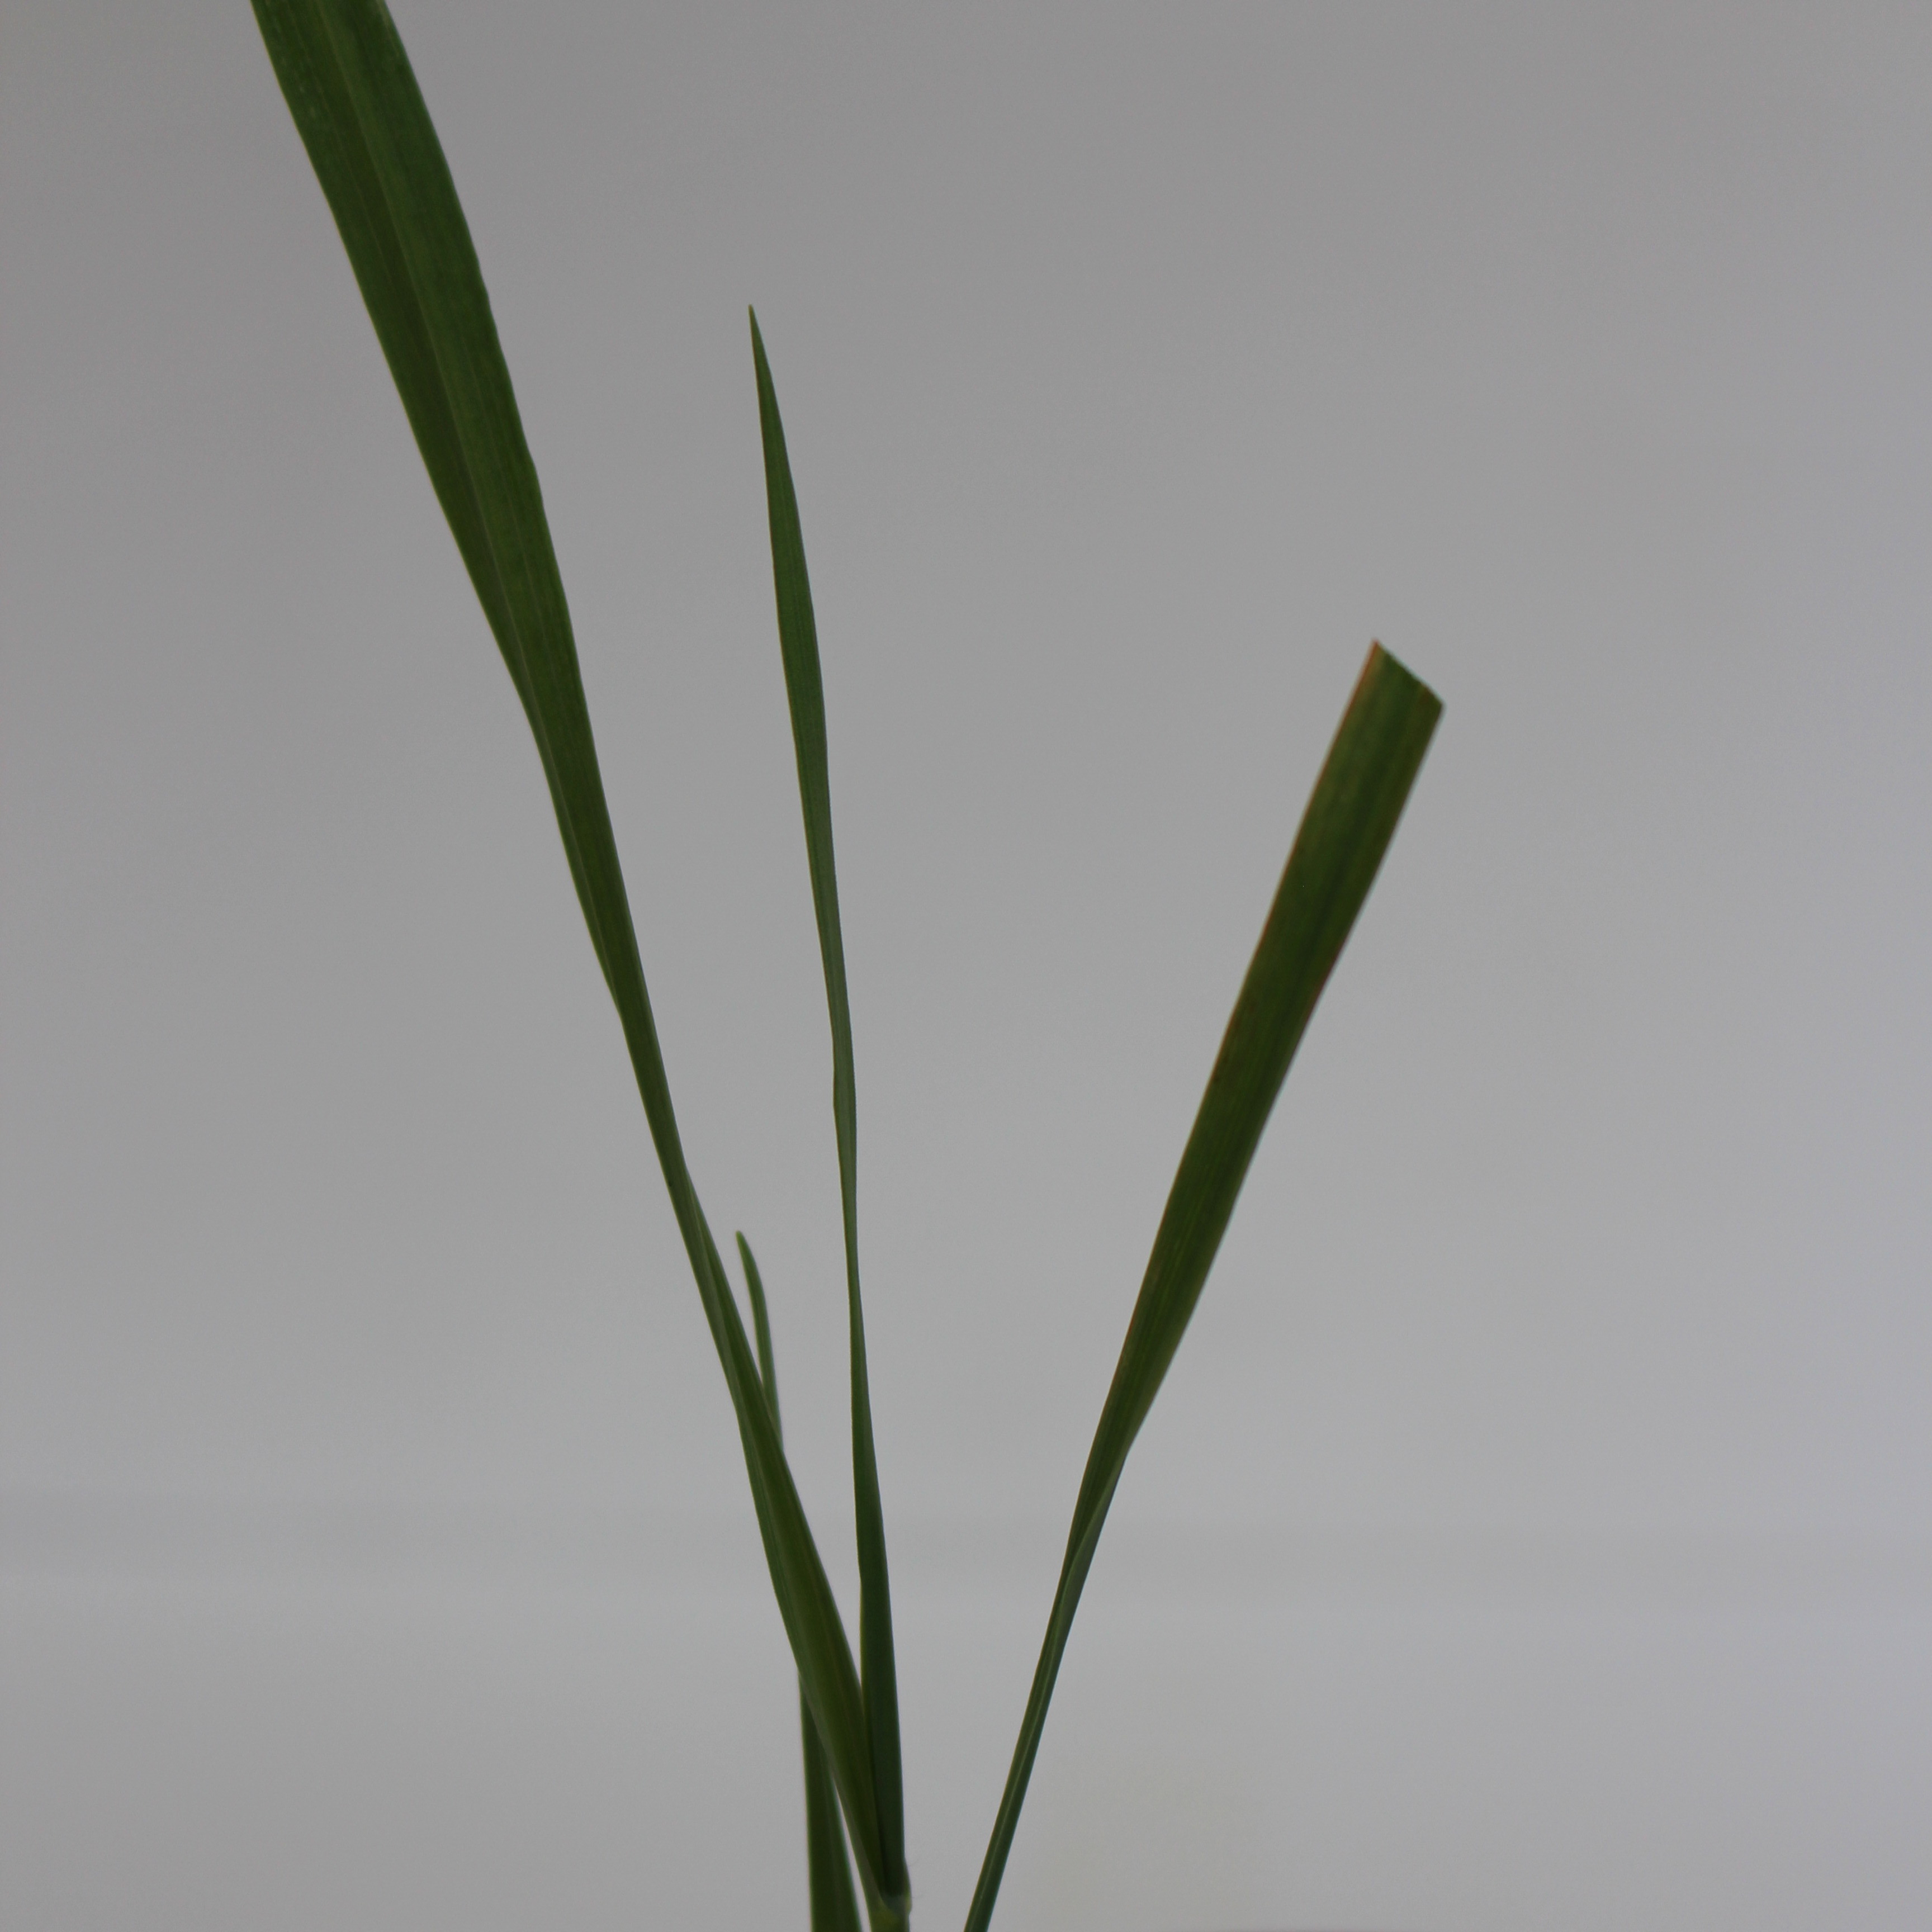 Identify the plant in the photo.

Avena sterilis
